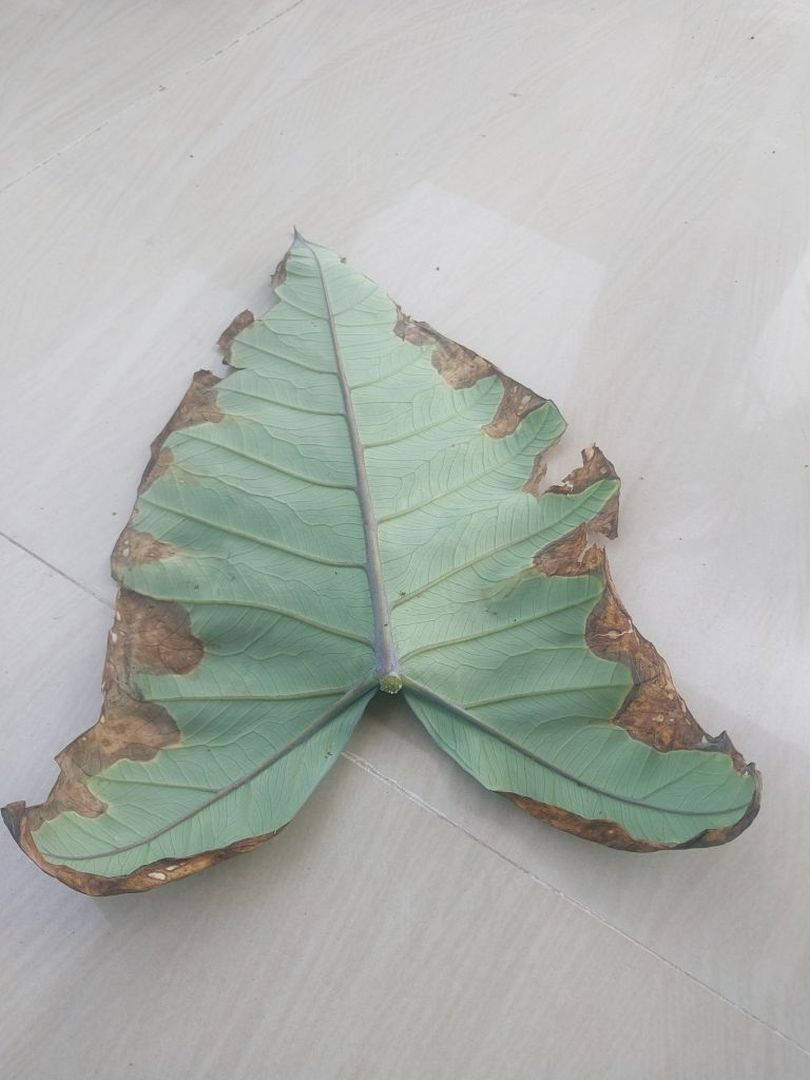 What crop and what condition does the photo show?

taro, leaf blight
